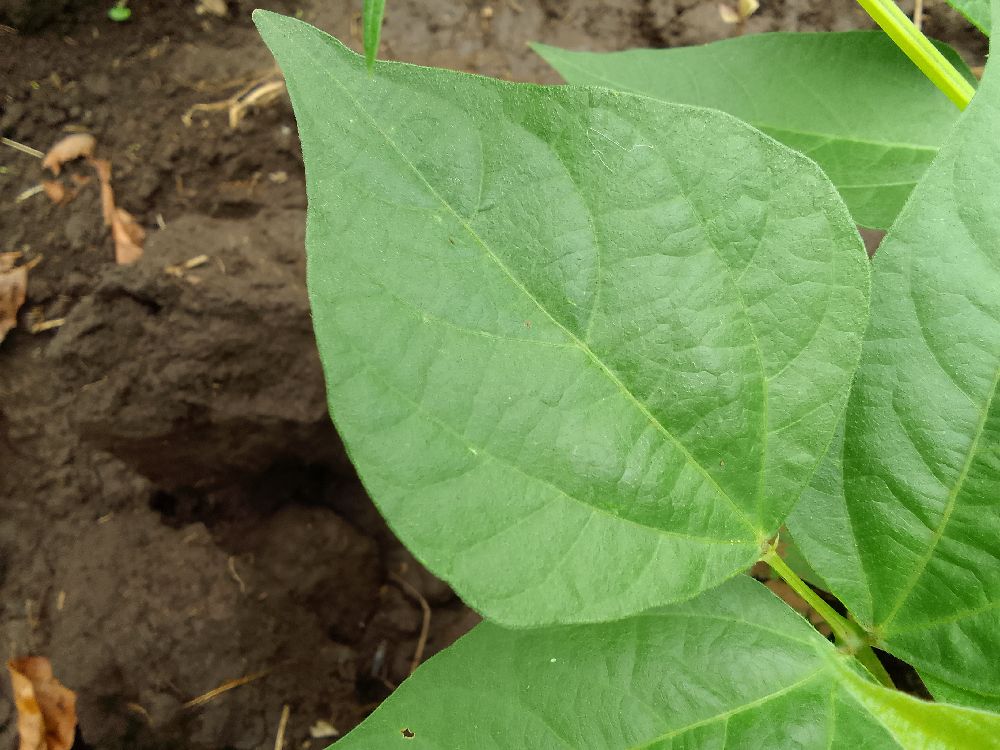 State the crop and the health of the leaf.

common bean, healthy
